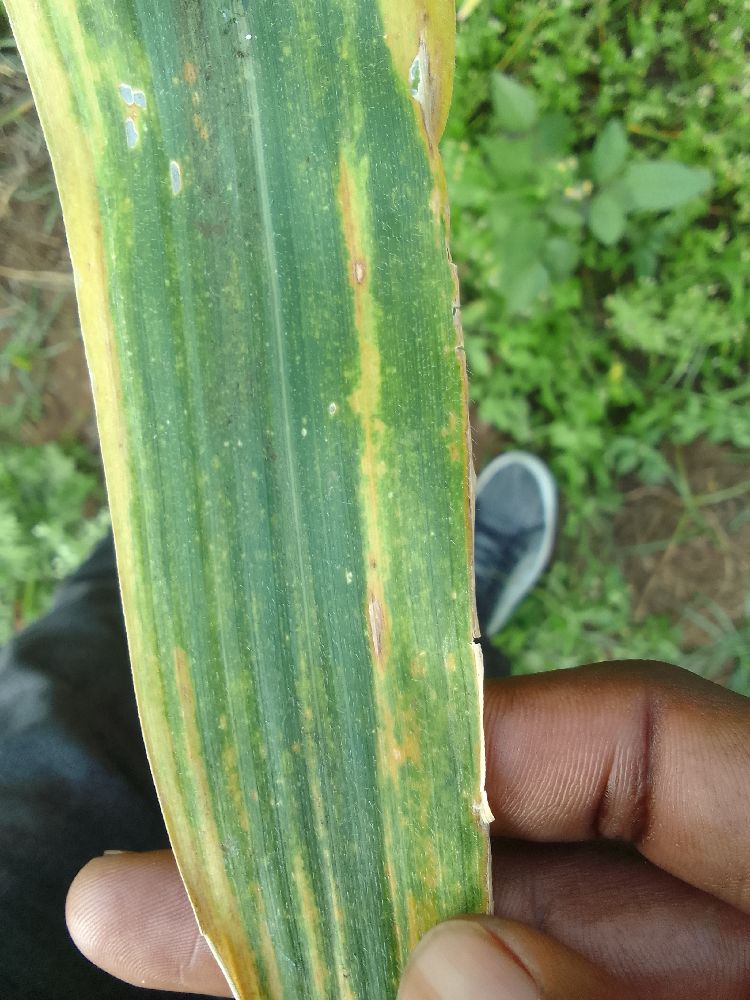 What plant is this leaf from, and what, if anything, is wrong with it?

maize, maize lethal necrosis
